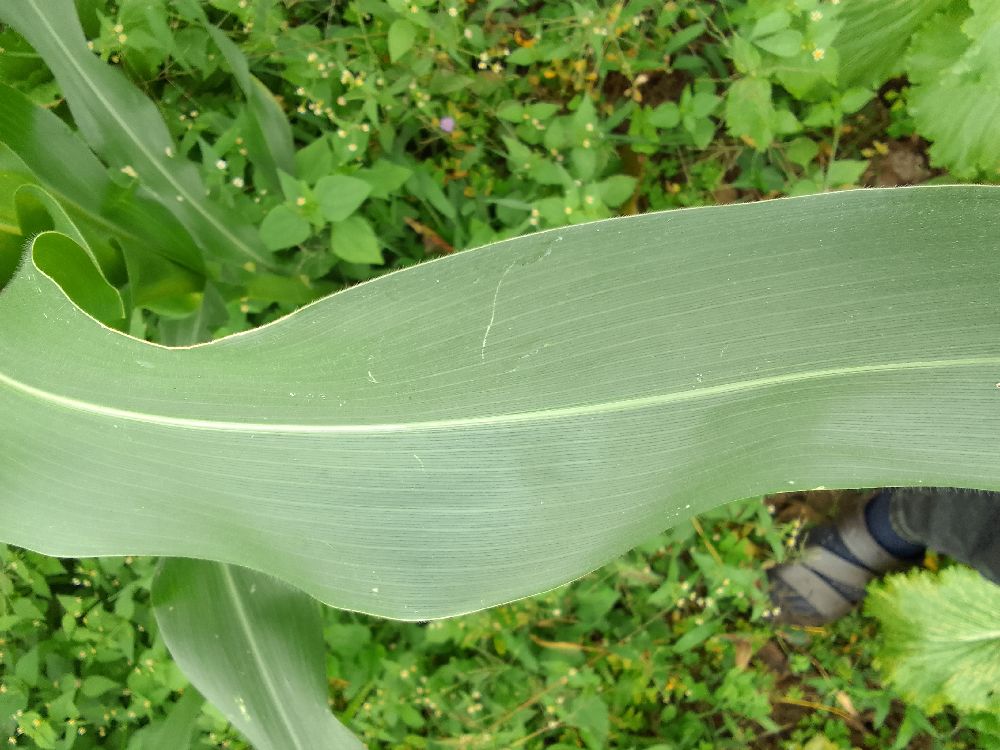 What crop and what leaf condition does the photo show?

maize, healthy
